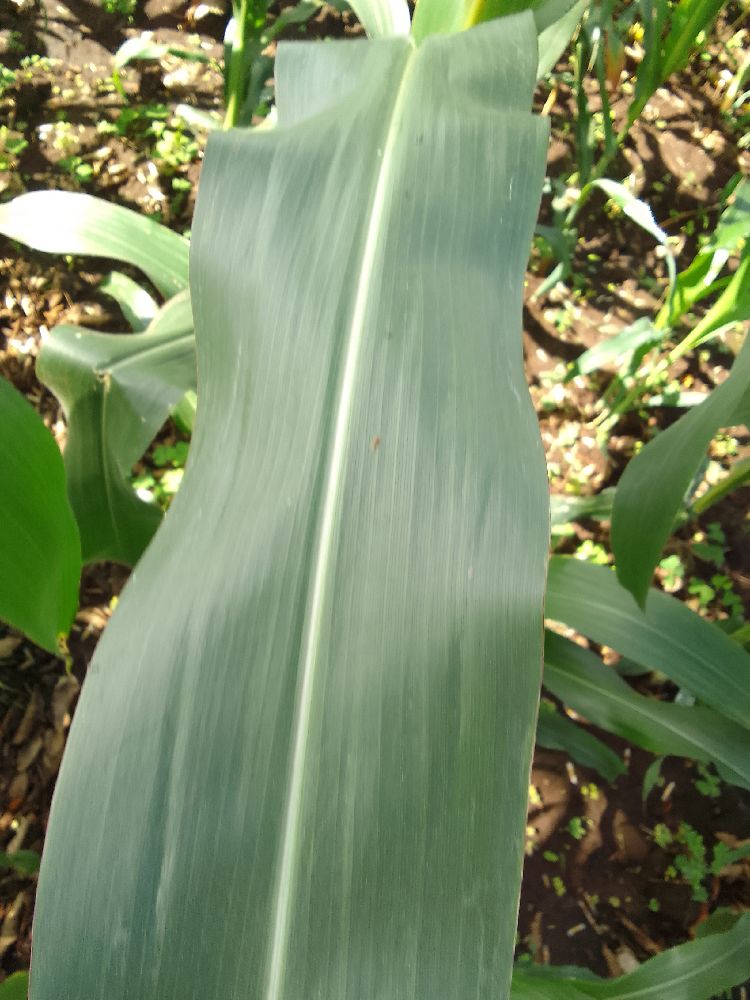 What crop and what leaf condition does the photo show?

maize, healthy
